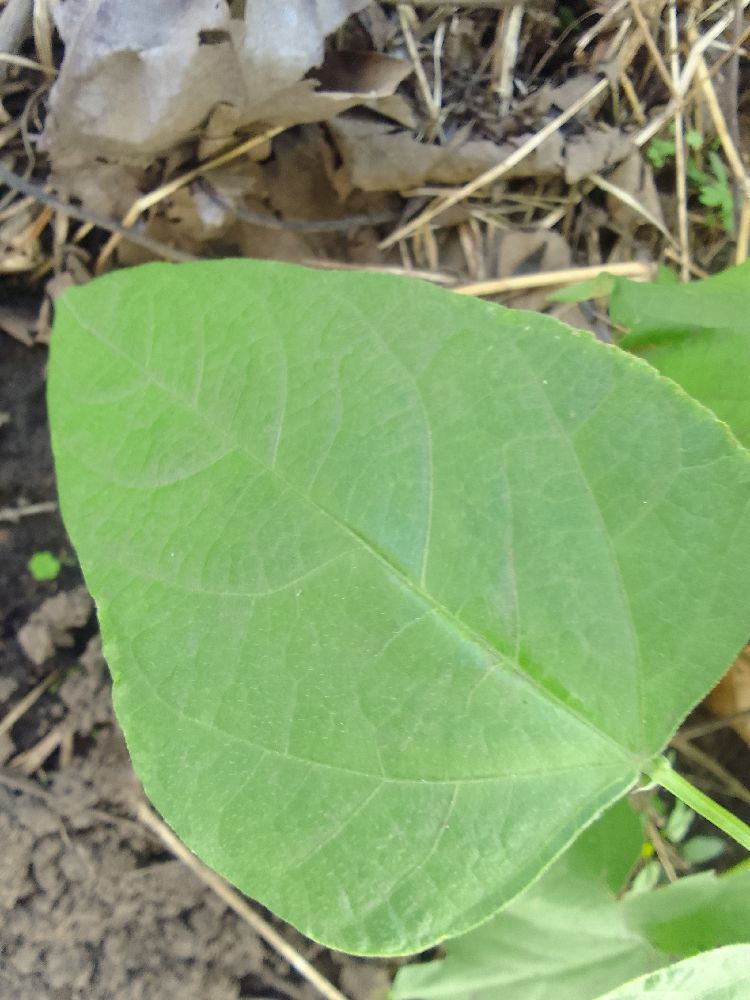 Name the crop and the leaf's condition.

common bean, healthy
